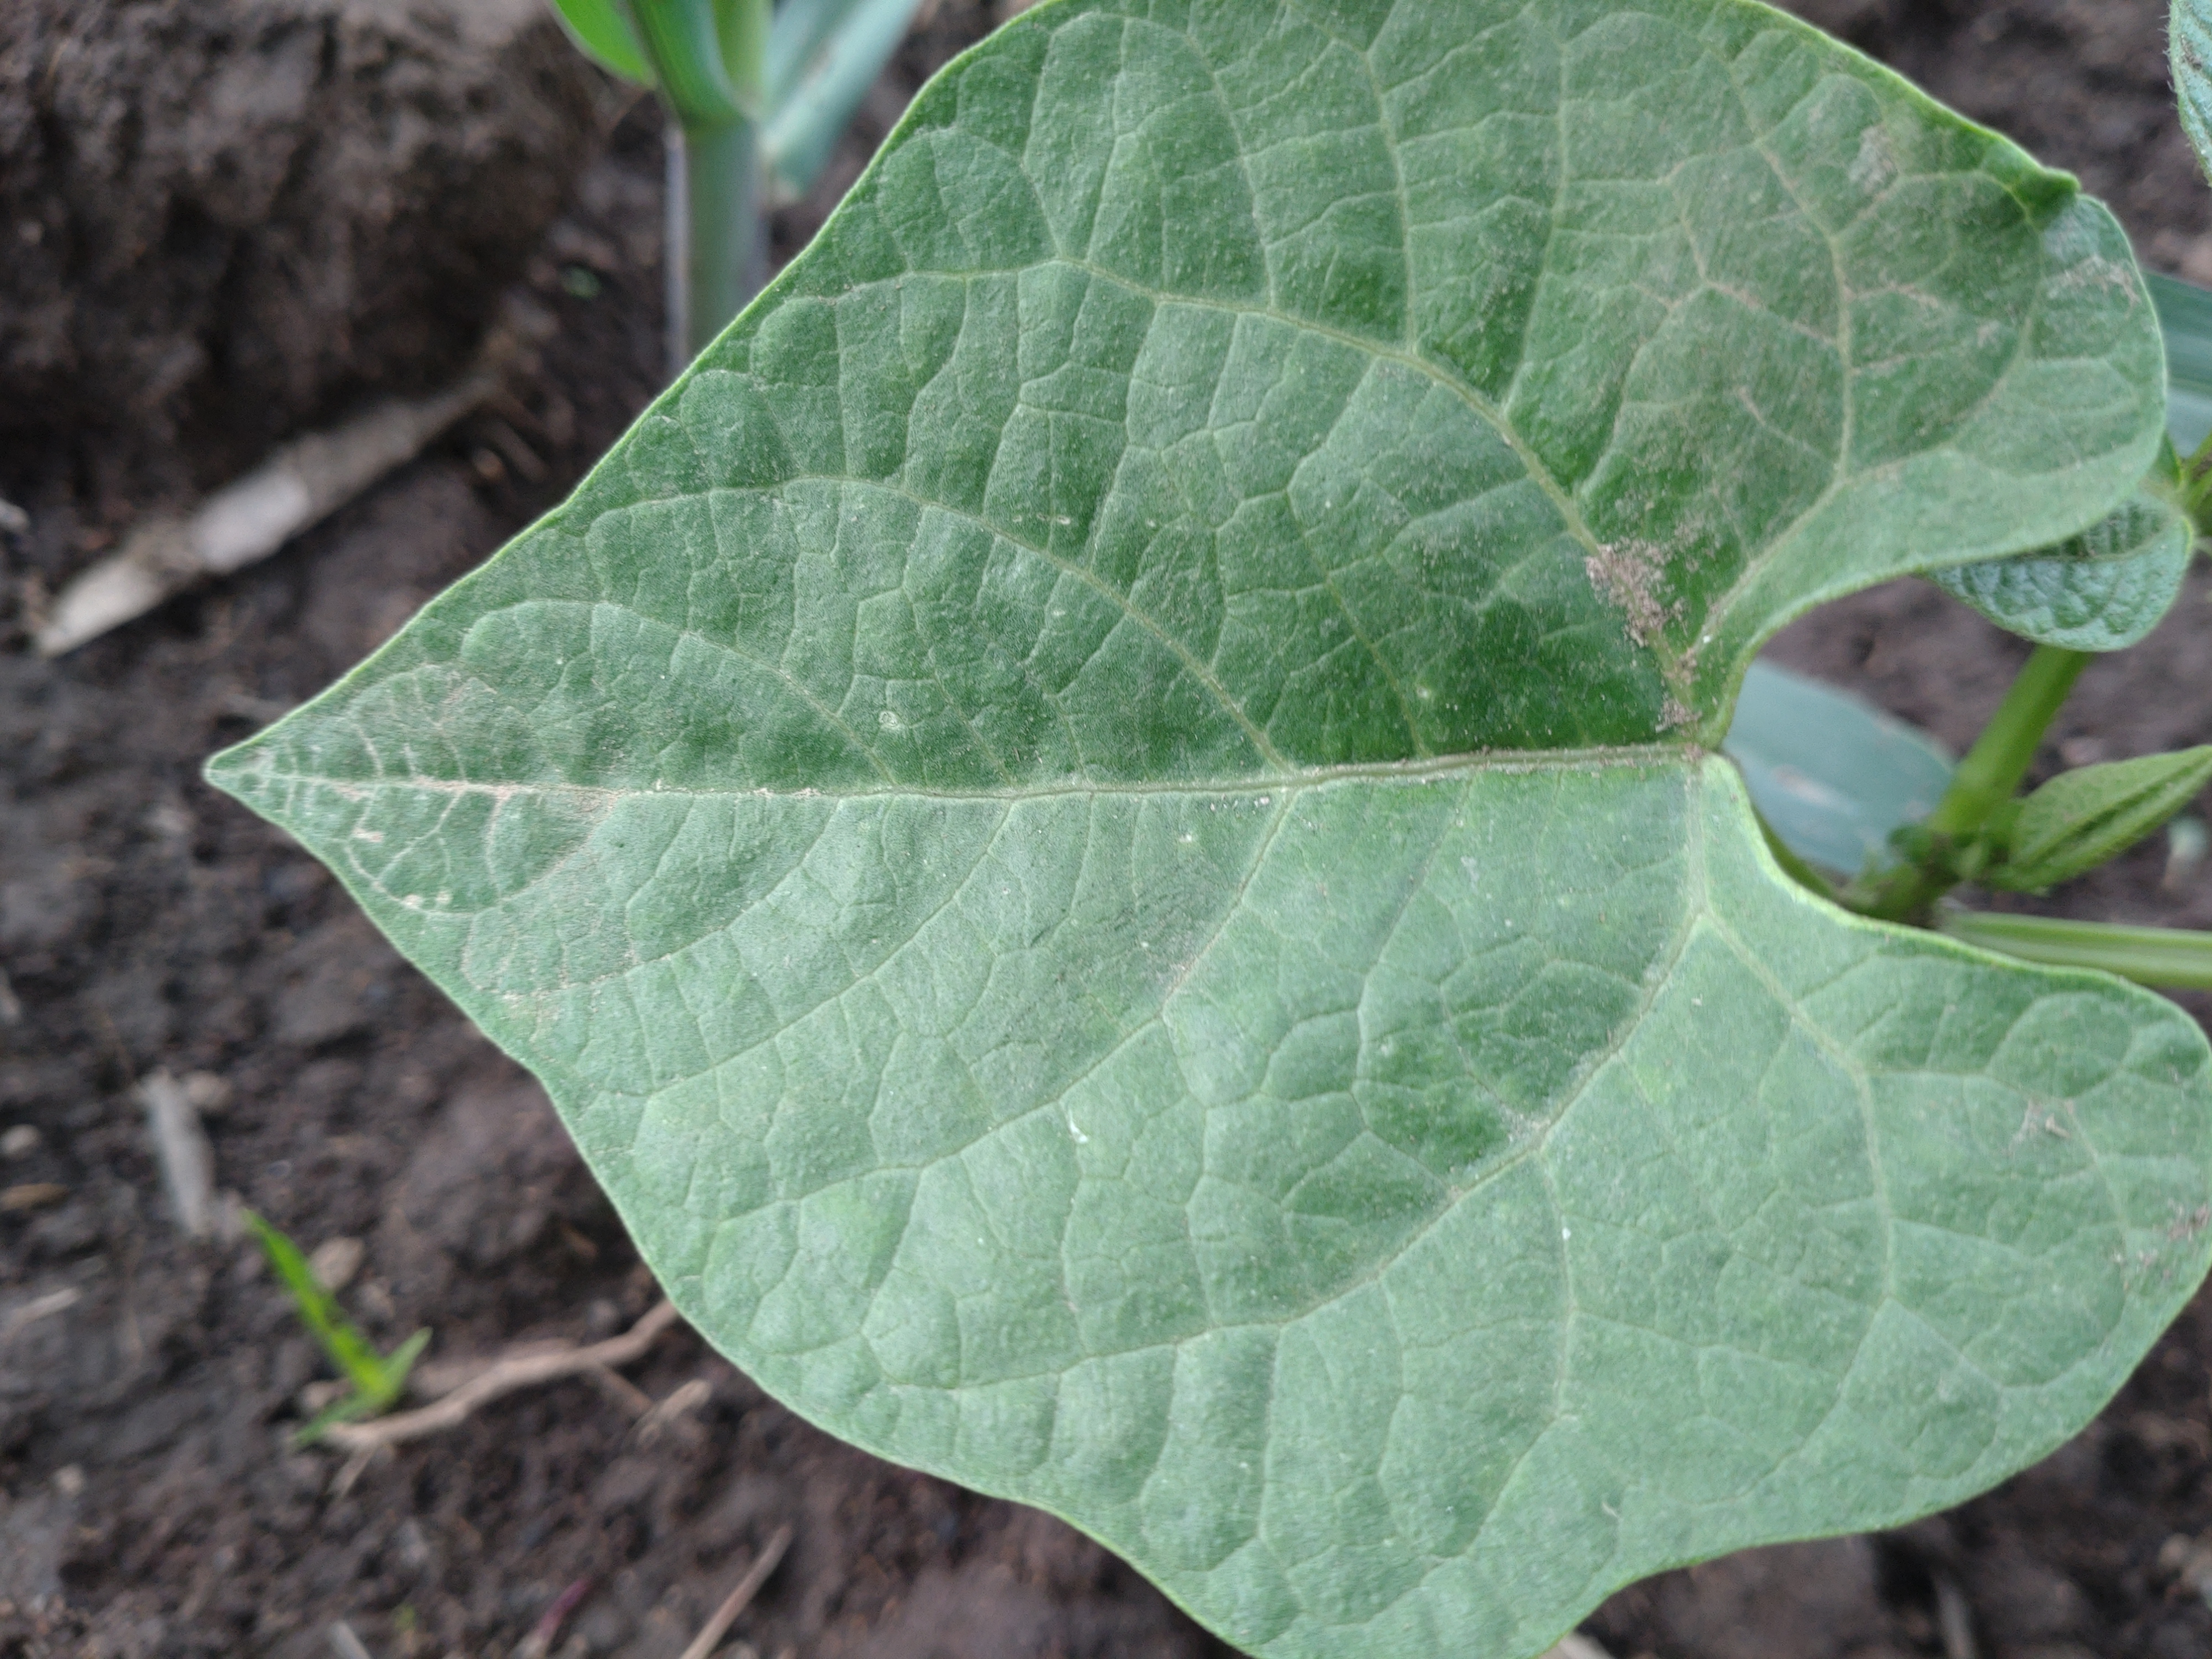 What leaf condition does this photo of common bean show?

healthy
